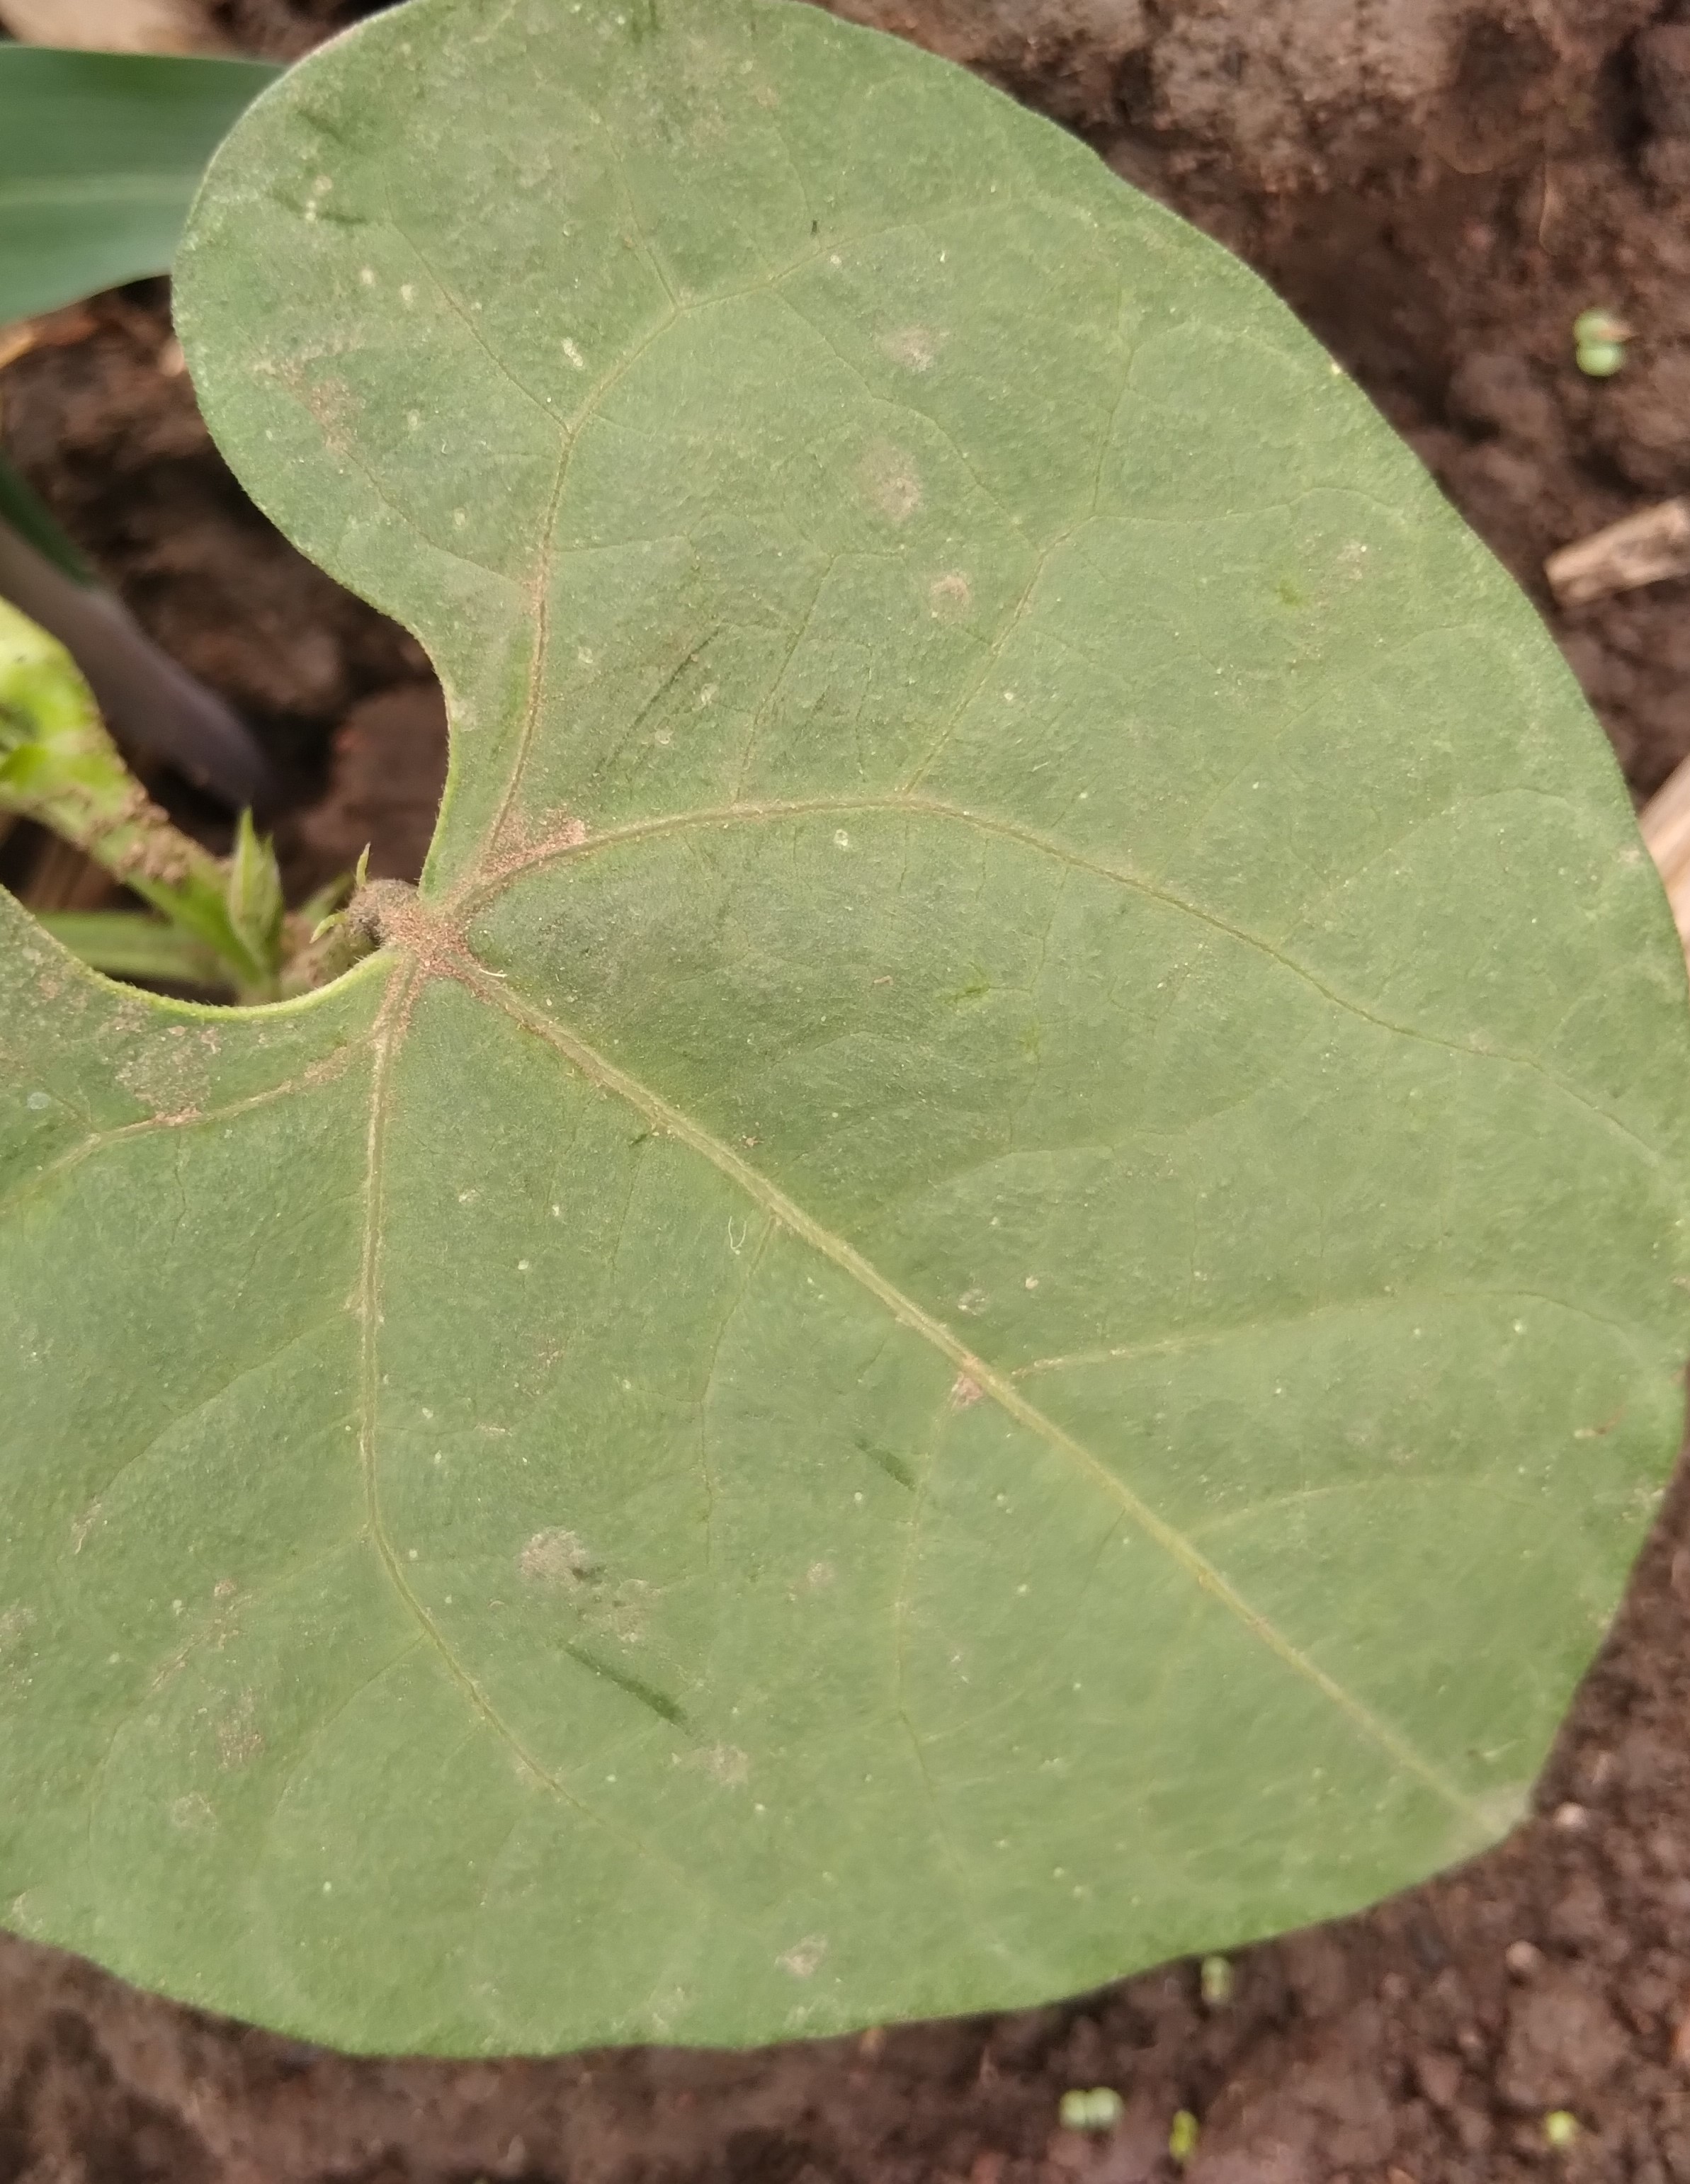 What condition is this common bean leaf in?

healthy
